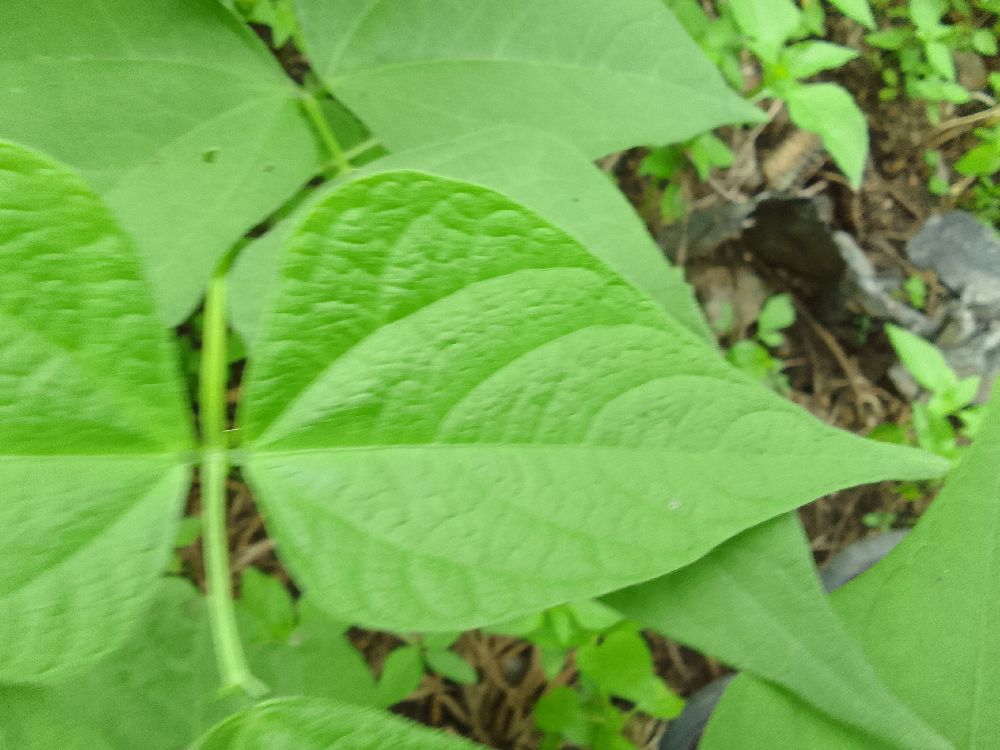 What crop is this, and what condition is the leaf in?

common bean, healthy
